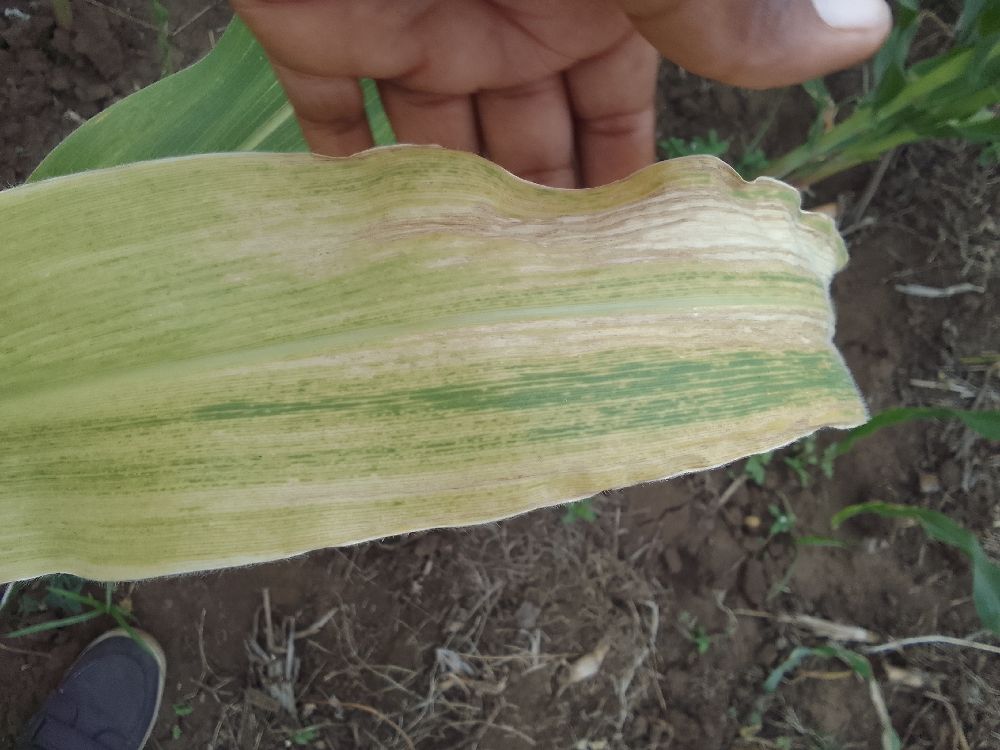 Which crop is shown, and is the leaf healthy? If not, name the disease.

maize, maize lethal necrosis
